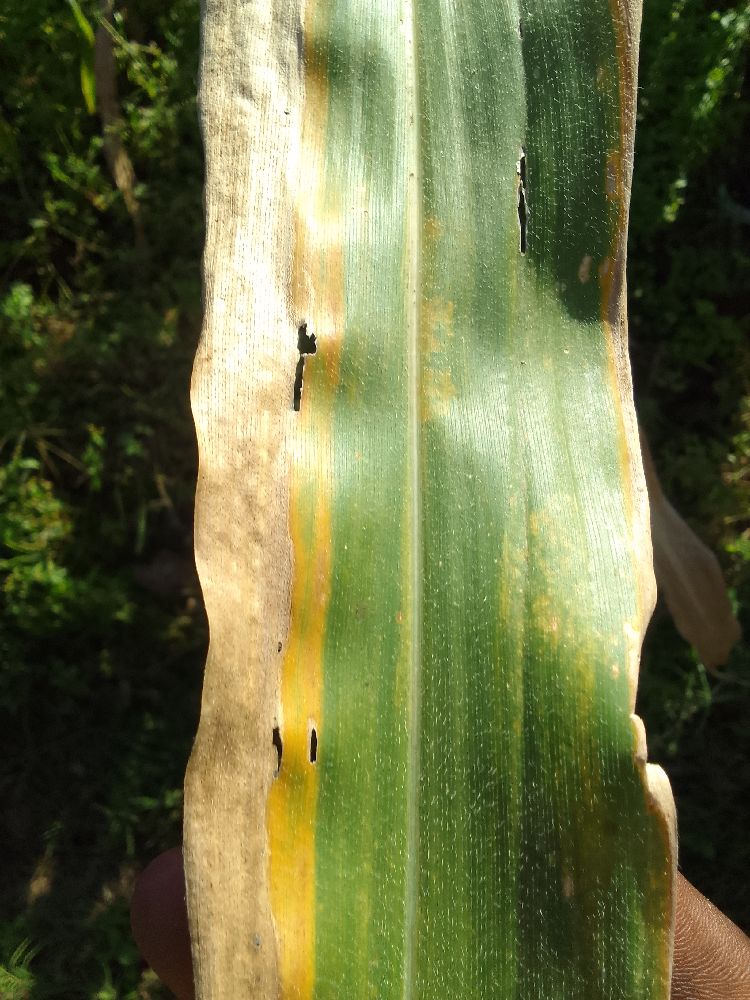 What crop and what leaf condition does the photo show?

maize, maize lethal necrosis
